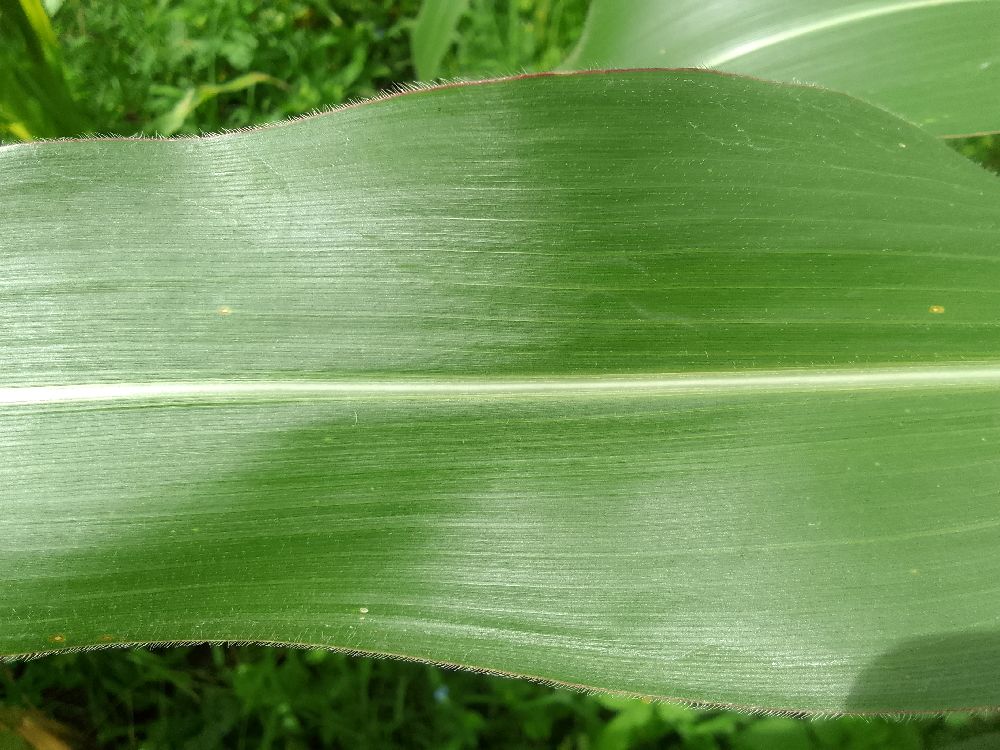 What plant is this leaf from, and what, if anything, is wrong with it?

maize, healthy
